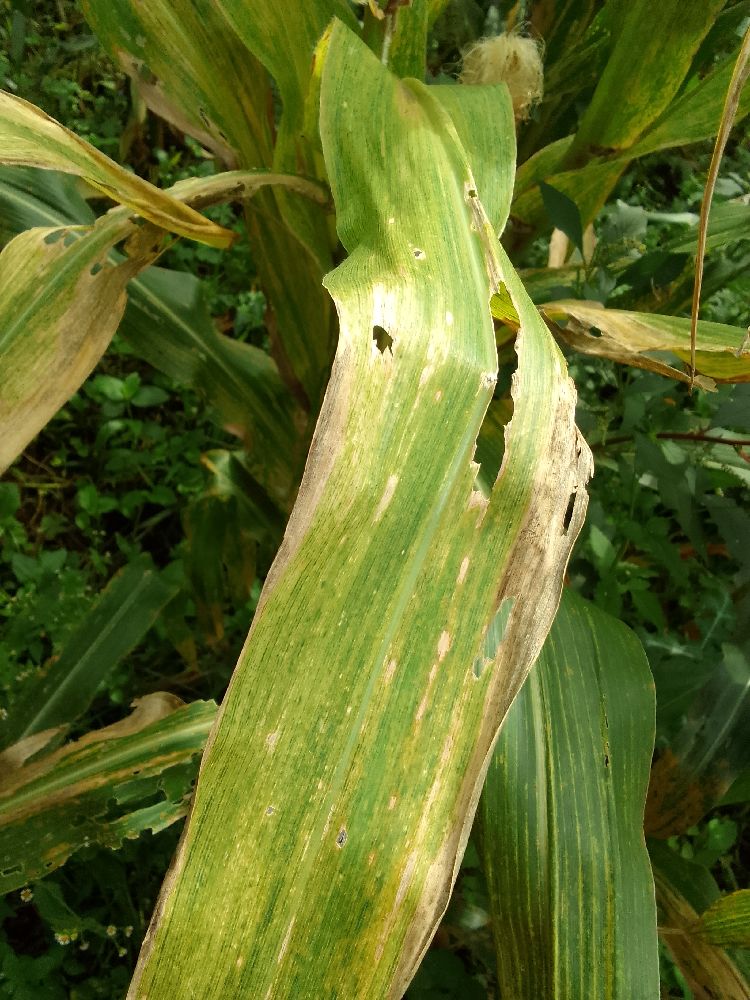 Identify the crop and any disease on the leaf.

maize, maize lethal necrosis
